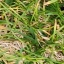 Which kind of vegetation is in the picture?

grass
